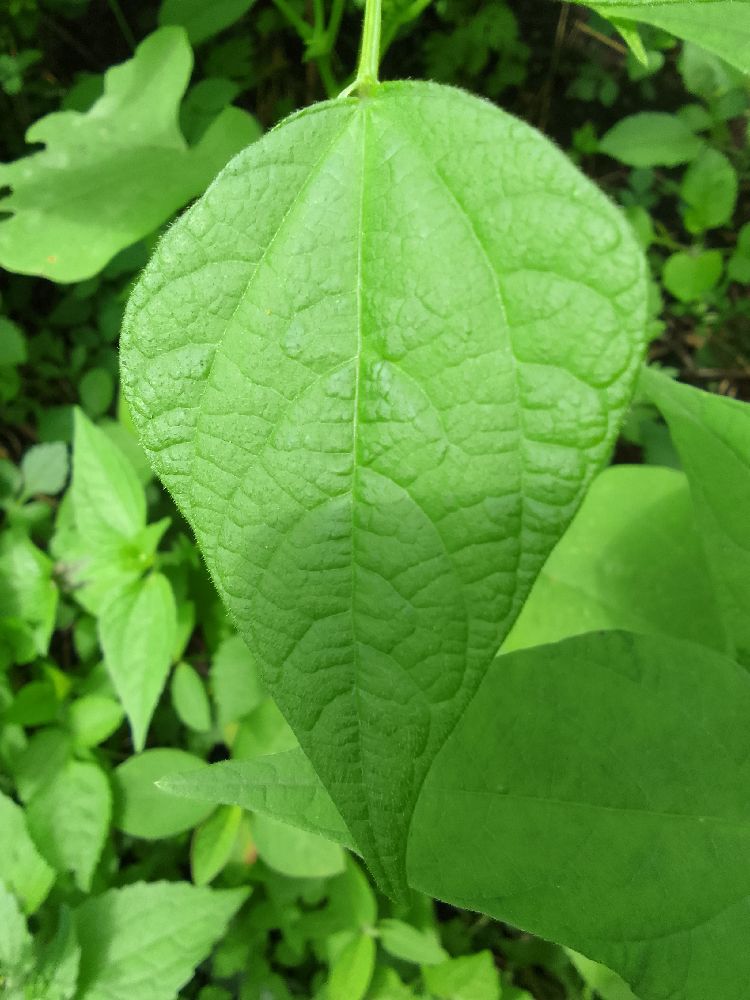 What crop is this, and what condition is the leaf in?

common bean, healthy
